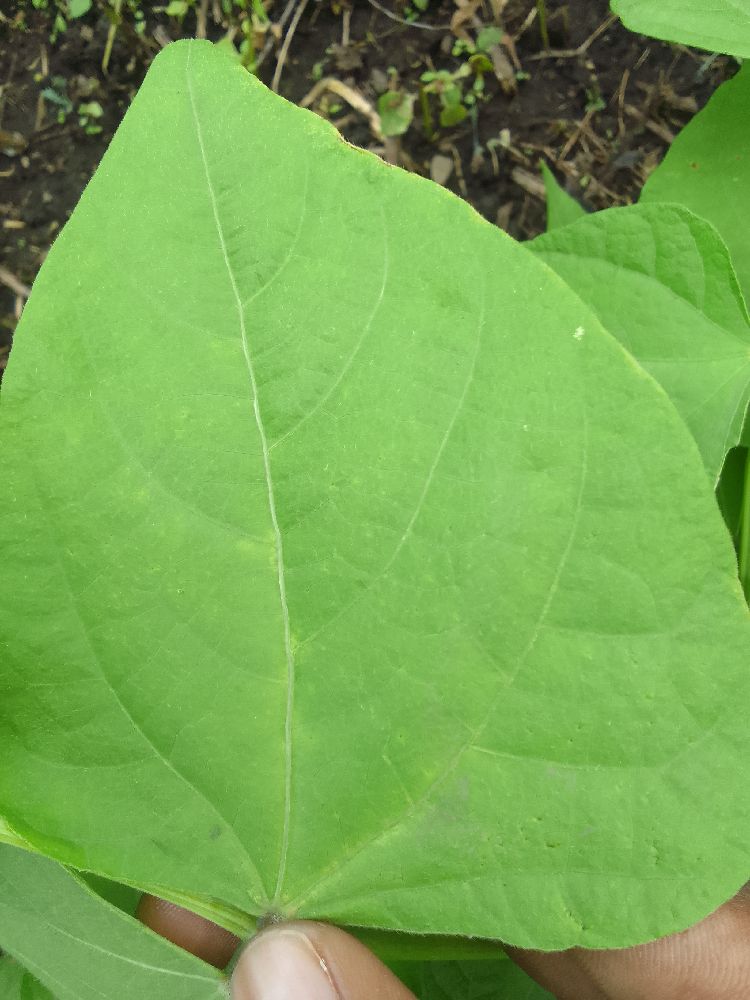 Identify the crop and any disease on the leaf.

common bean, healthy
